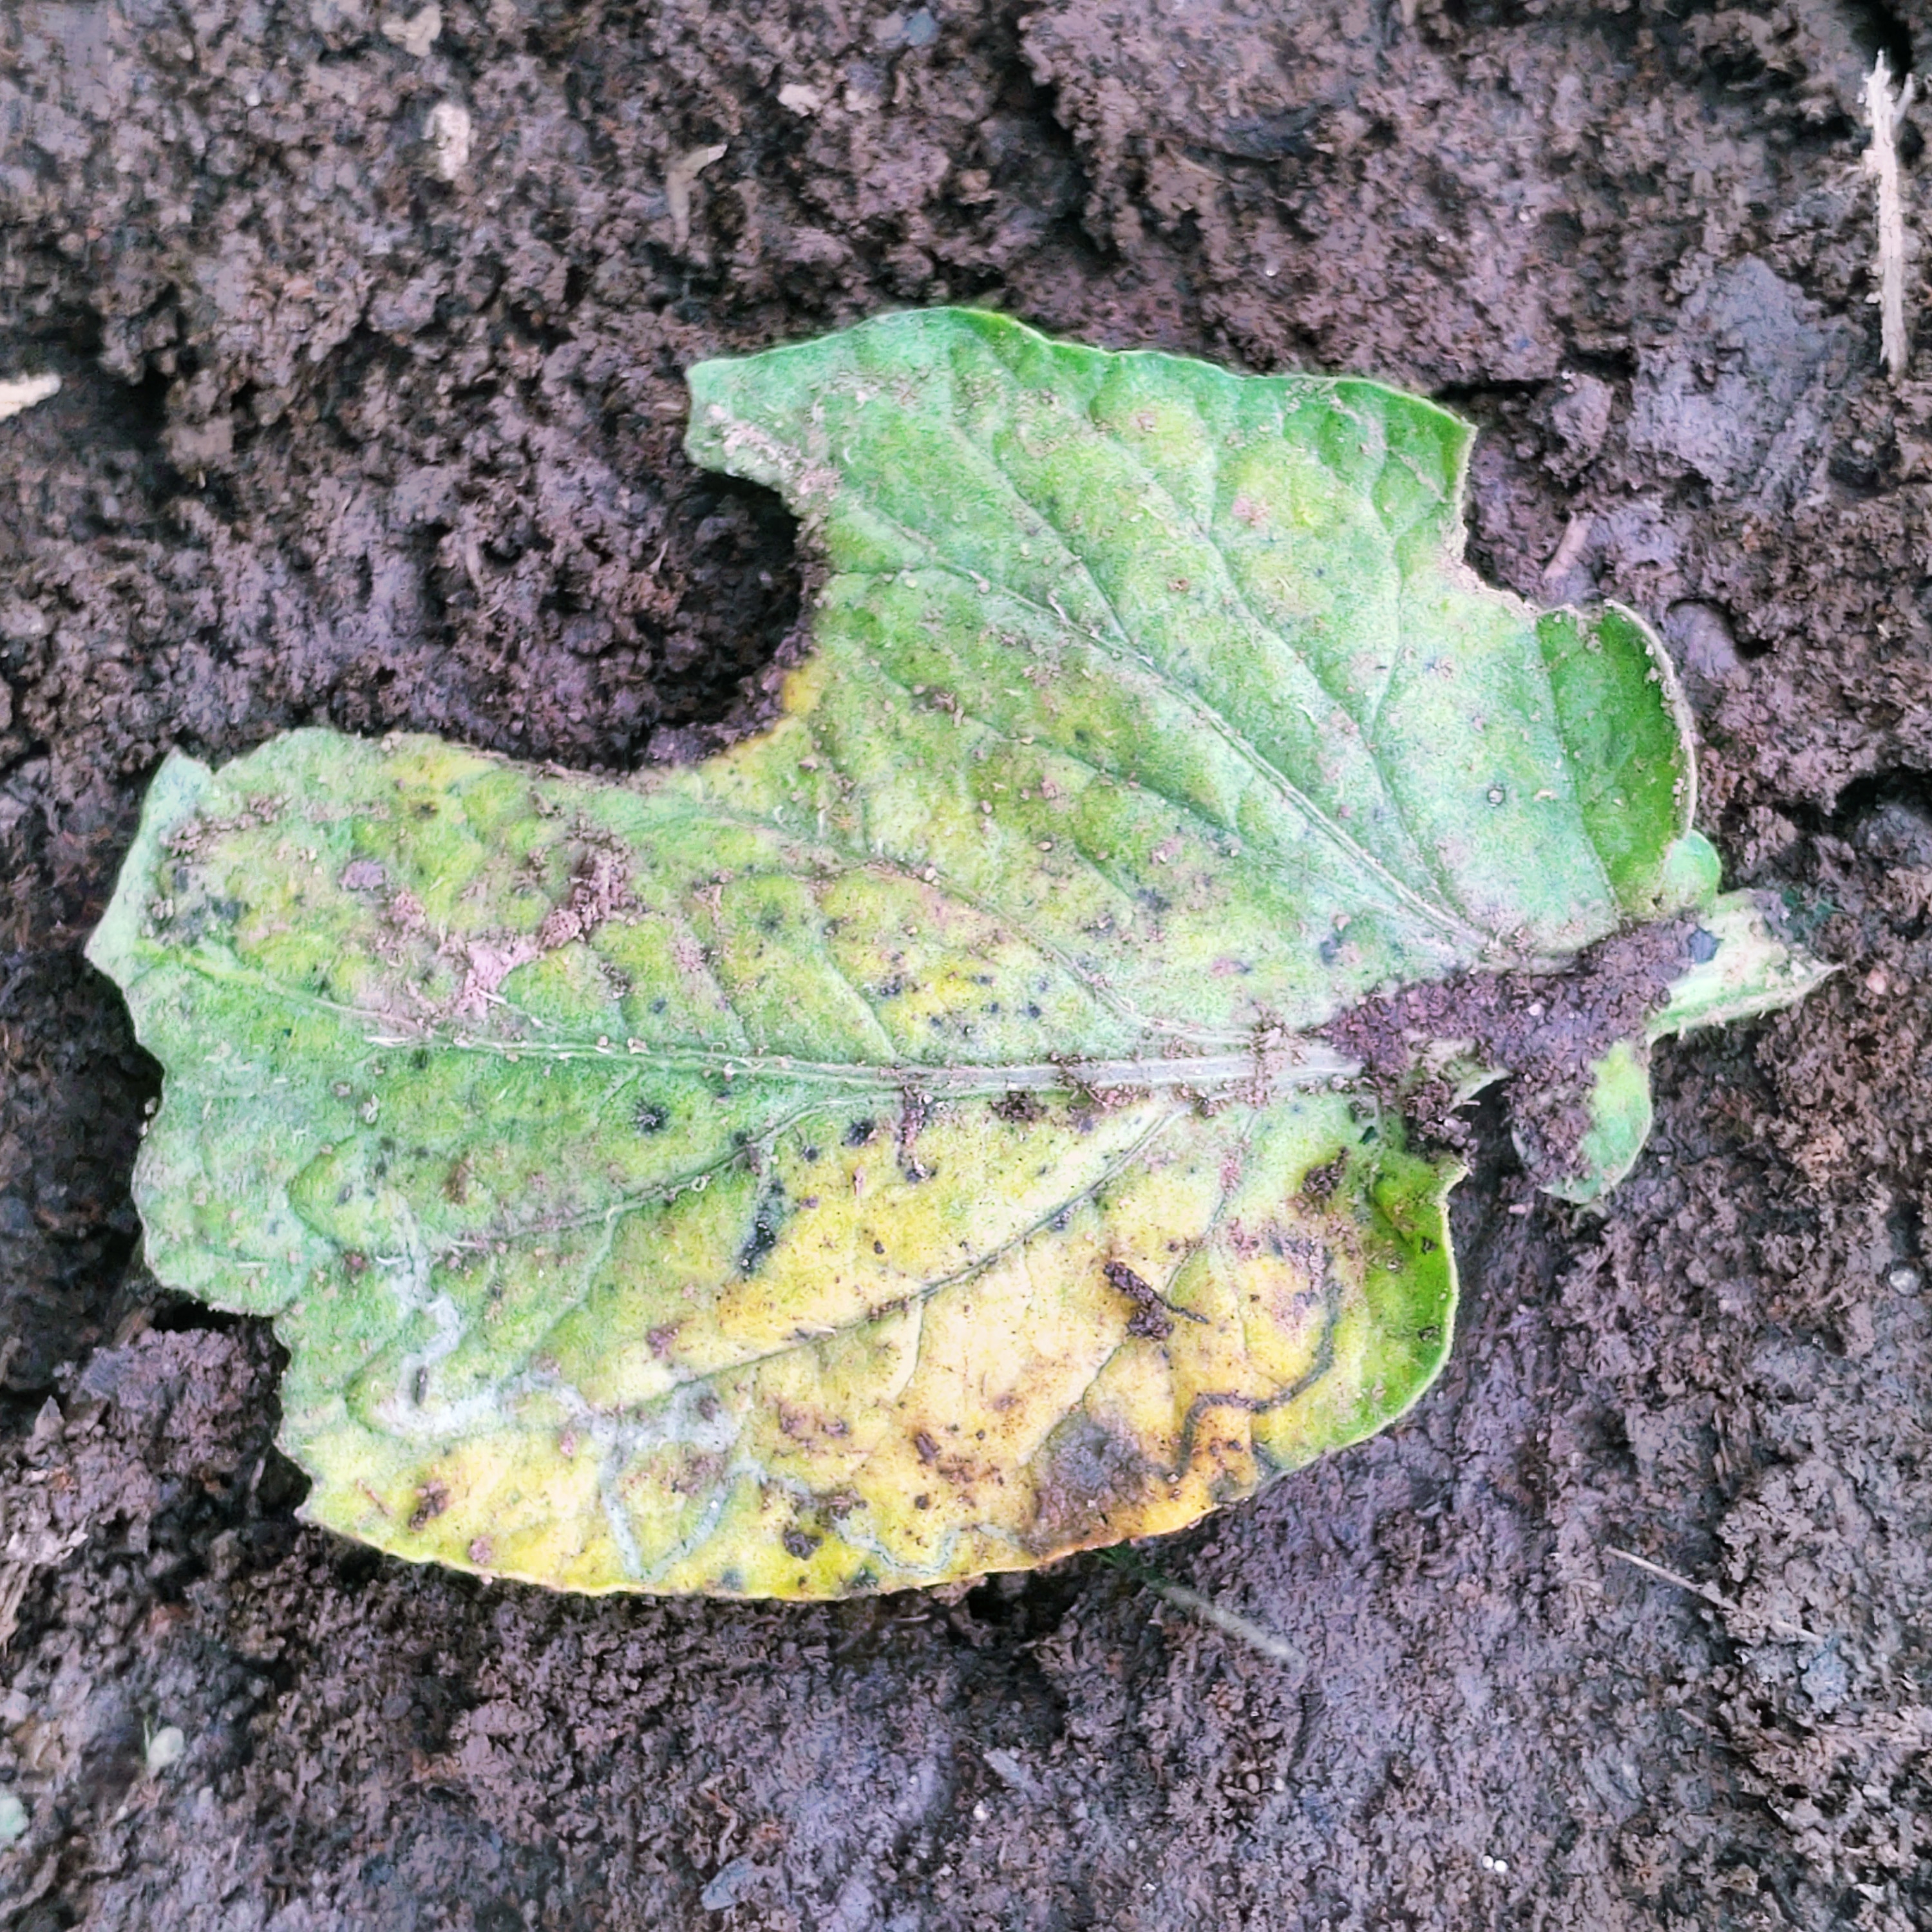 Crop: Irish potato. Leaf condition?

late blight
